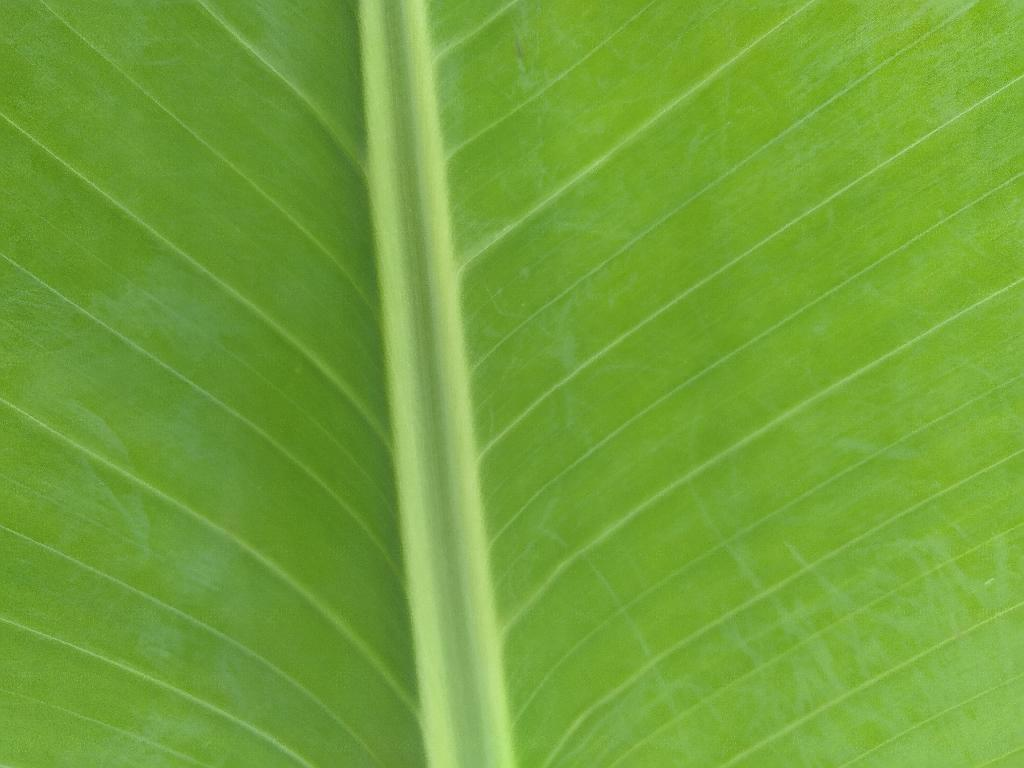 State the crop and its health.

banana, healthy
